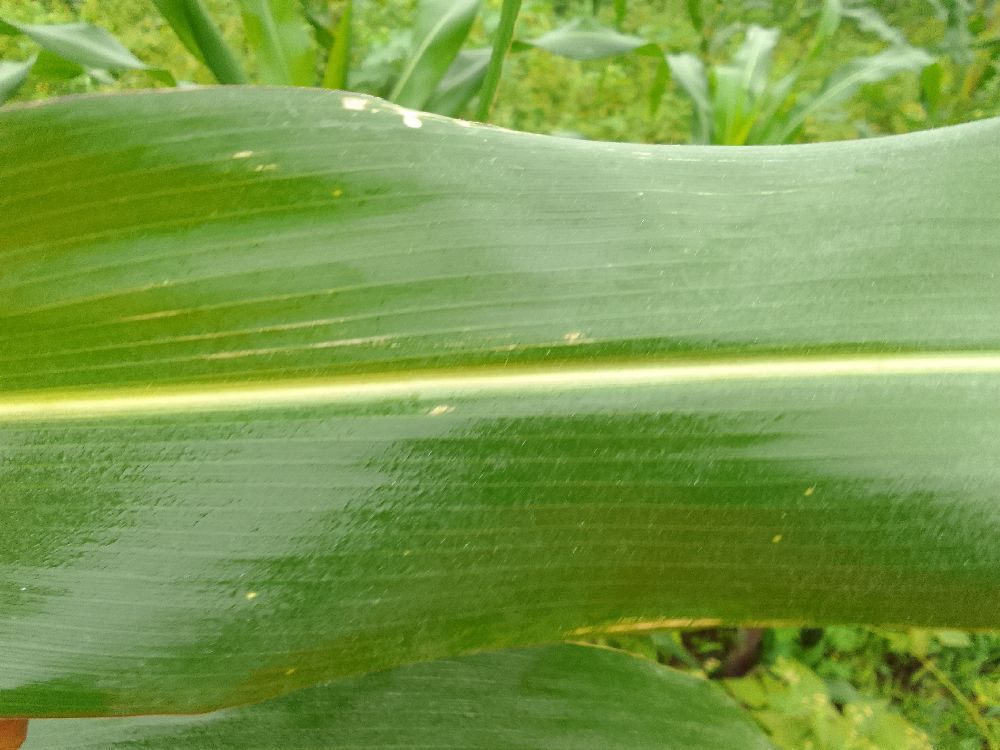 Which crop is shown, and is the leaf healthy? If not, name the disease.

maize, healthy
